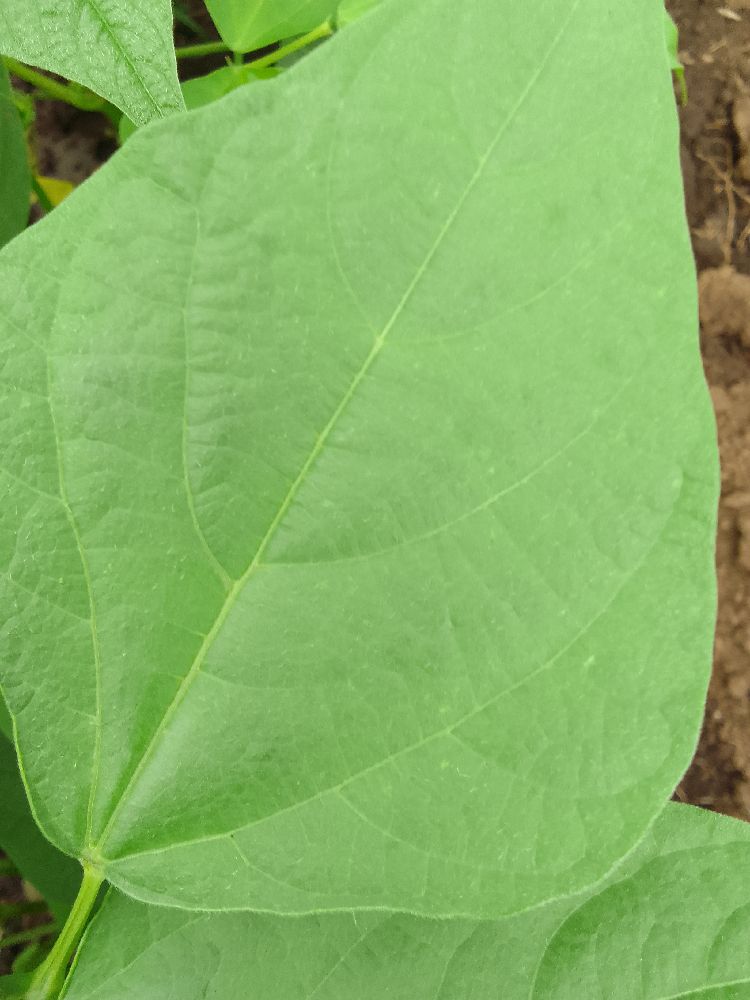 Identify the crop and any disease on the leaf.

common bean, healthy
